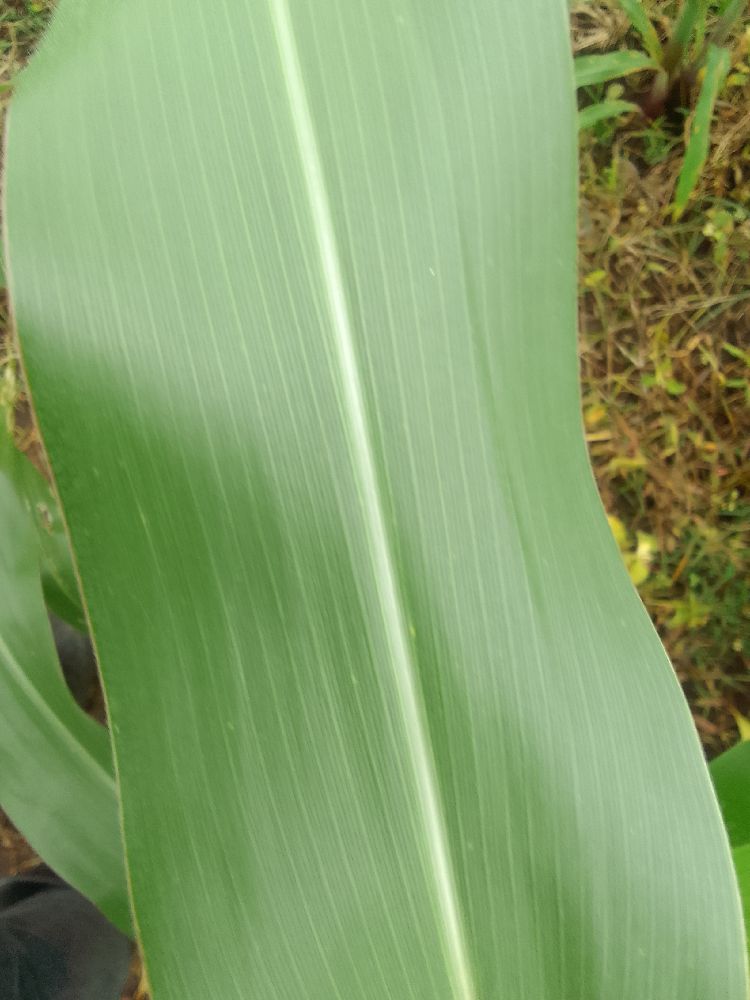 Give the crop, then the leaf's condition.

maize, healthy
